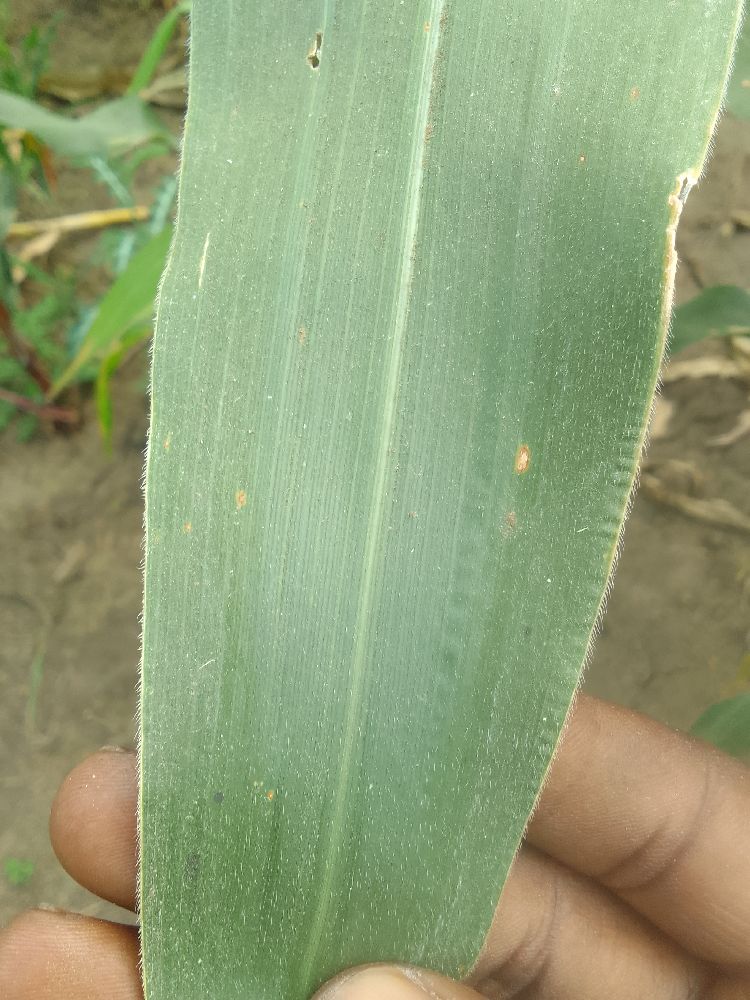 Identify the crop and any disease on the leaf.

maize, healthy
